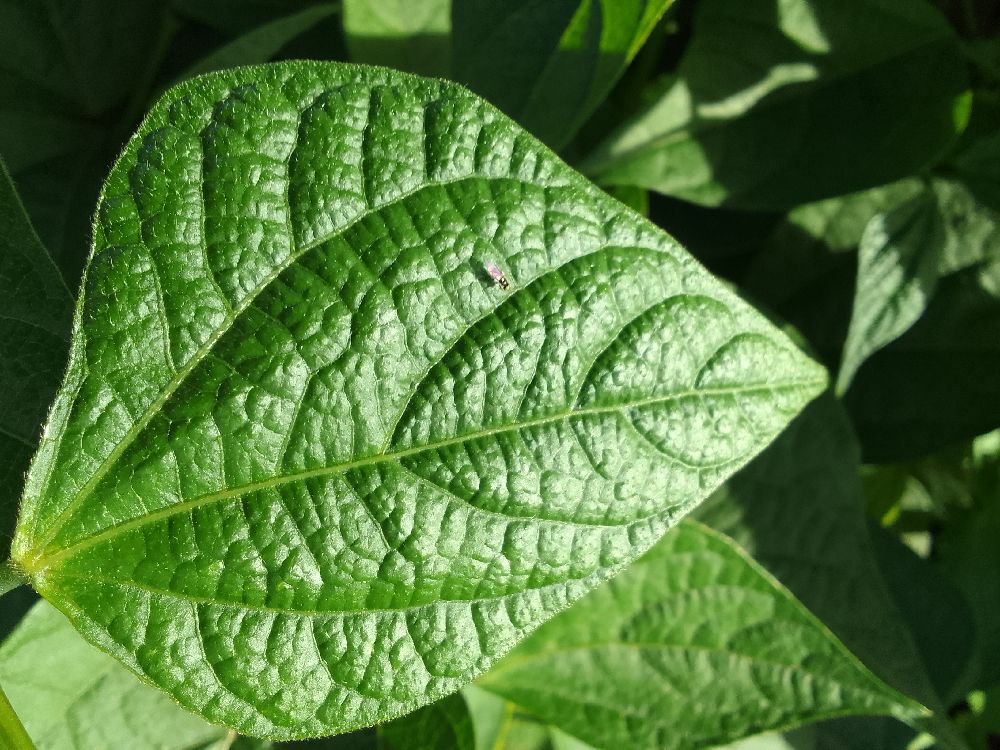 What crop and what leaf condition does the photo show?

common bean, healthy
